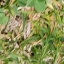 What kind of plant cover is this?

unstructured weed
